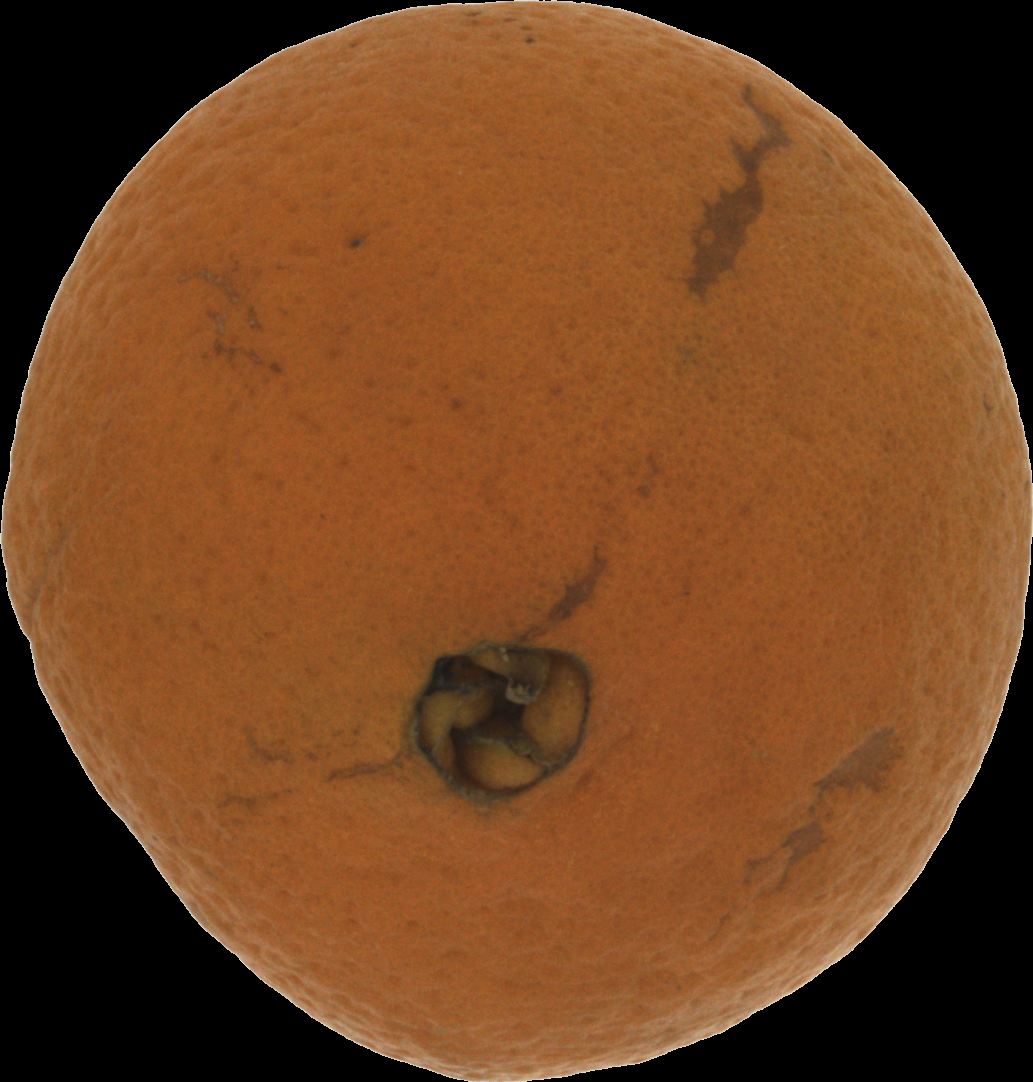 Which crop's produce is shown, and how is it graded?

orange, bad
